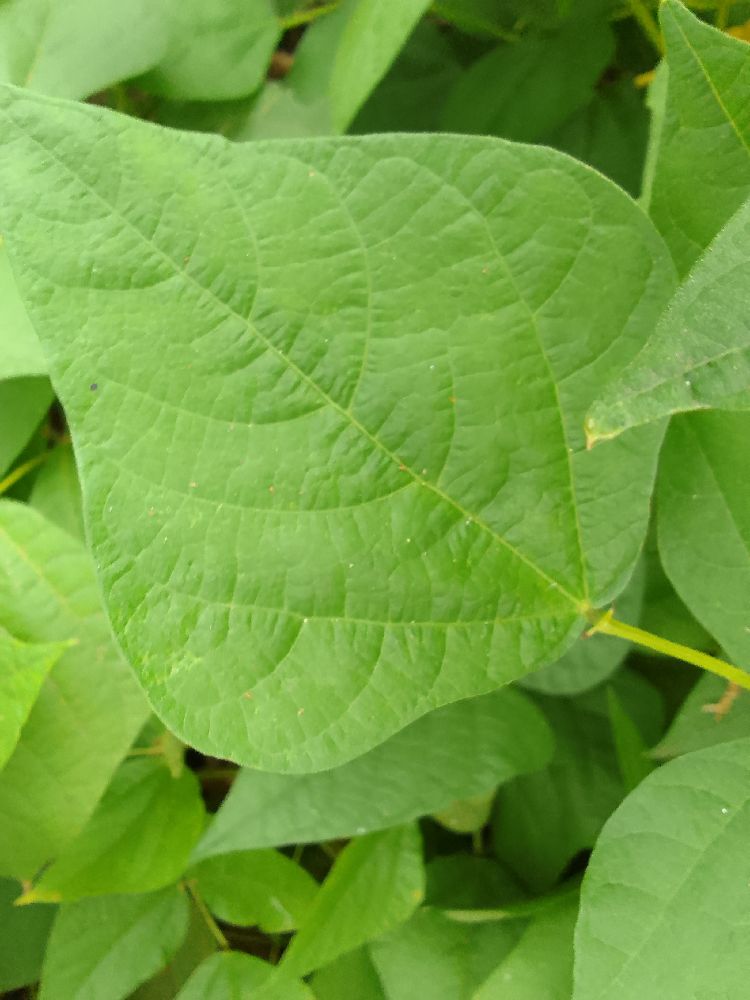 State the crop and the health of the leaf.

common bean, healthy
